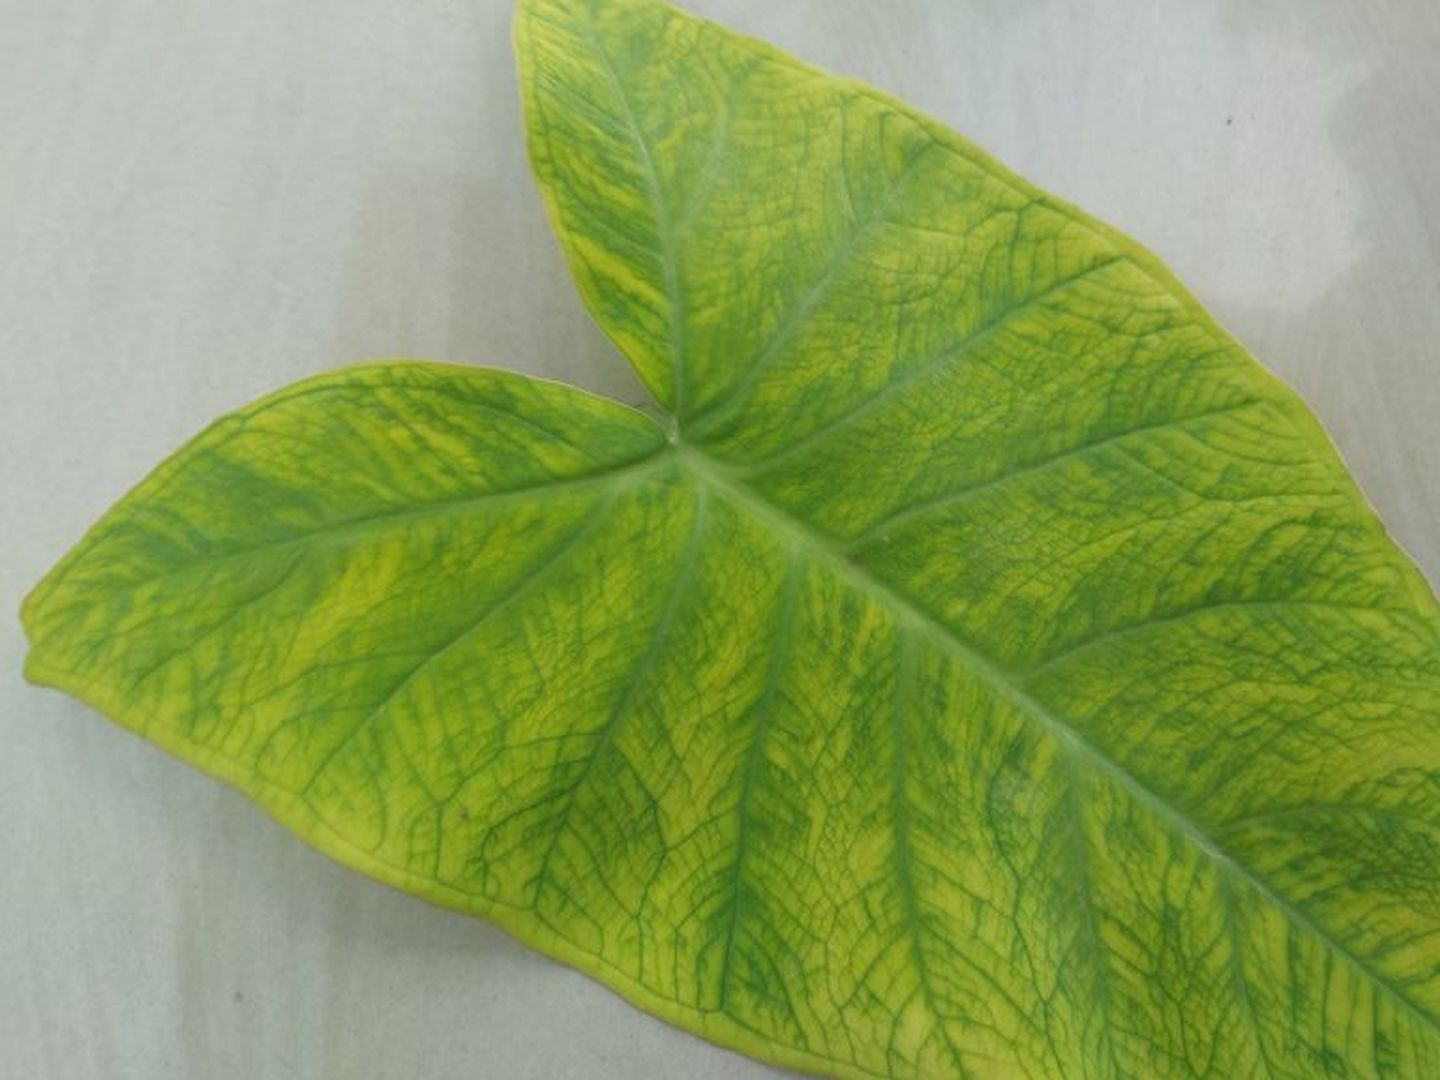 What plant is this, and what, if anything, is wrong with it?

taro, mosaic
